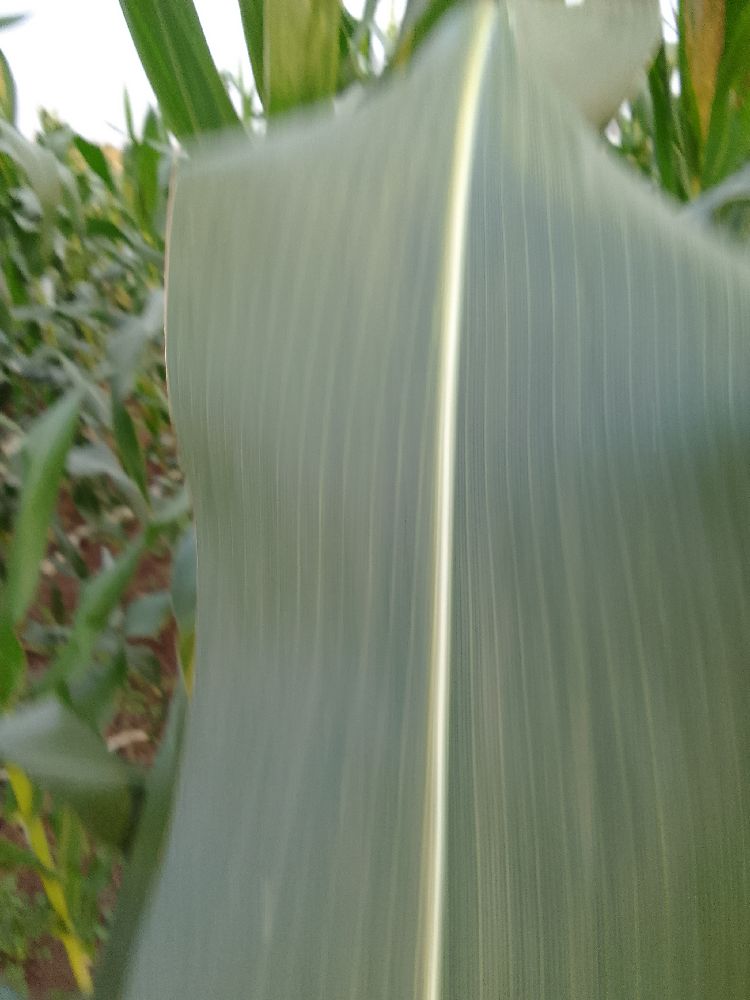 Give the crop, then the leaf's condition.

maize, healthy
